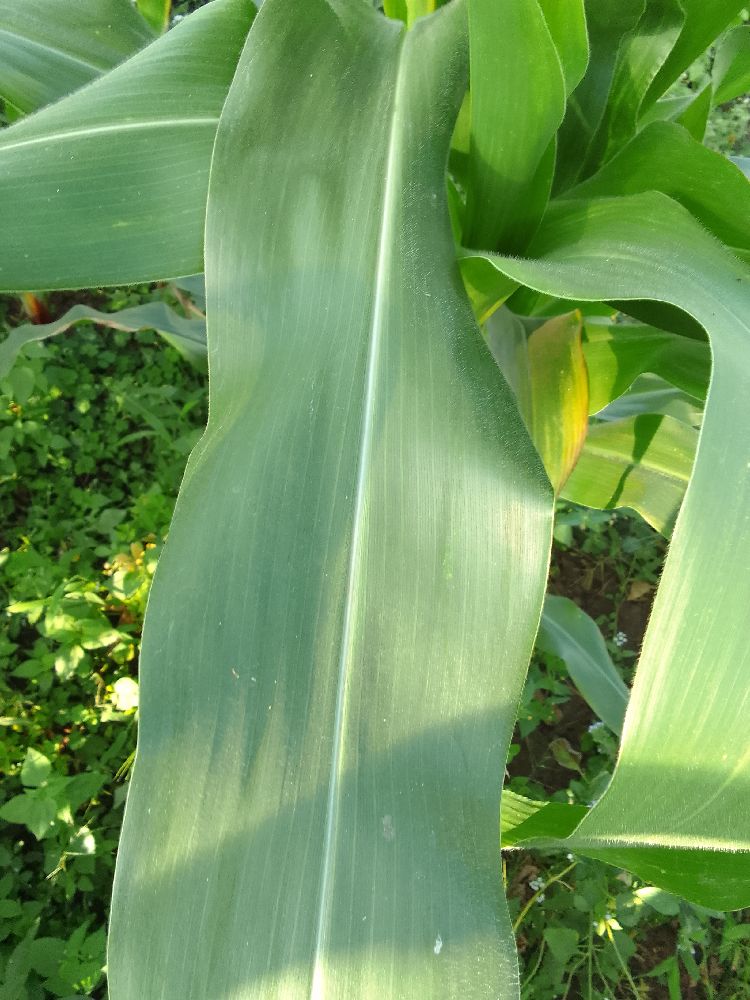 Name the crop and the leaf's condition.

maize, healthy
